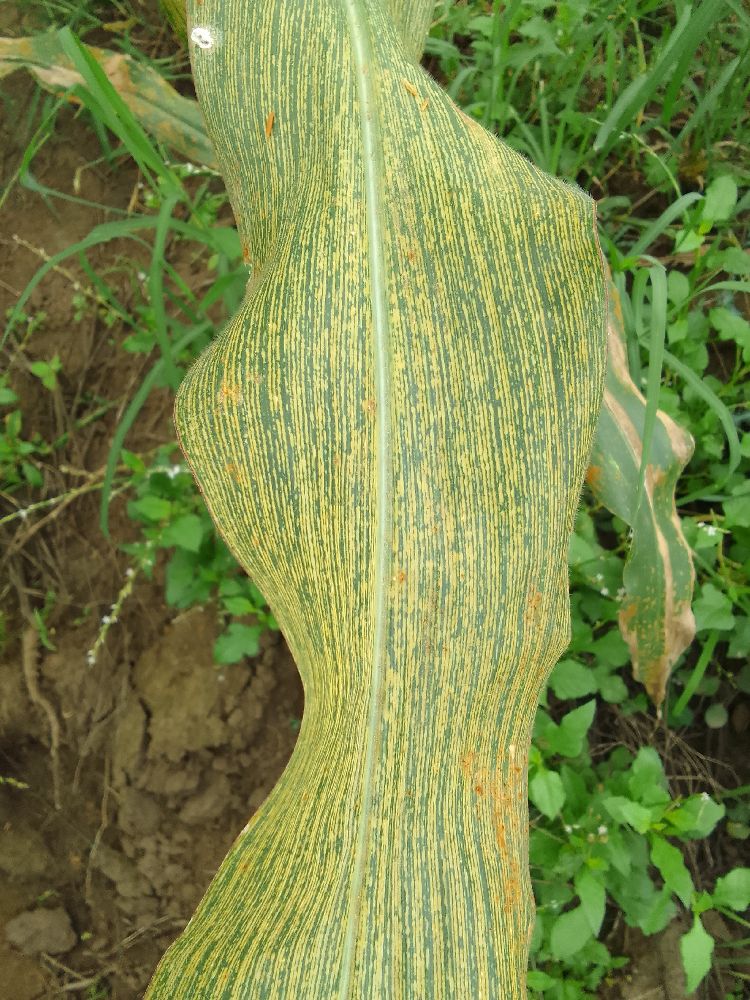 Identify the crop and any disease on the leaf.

maize, maize streak virus
